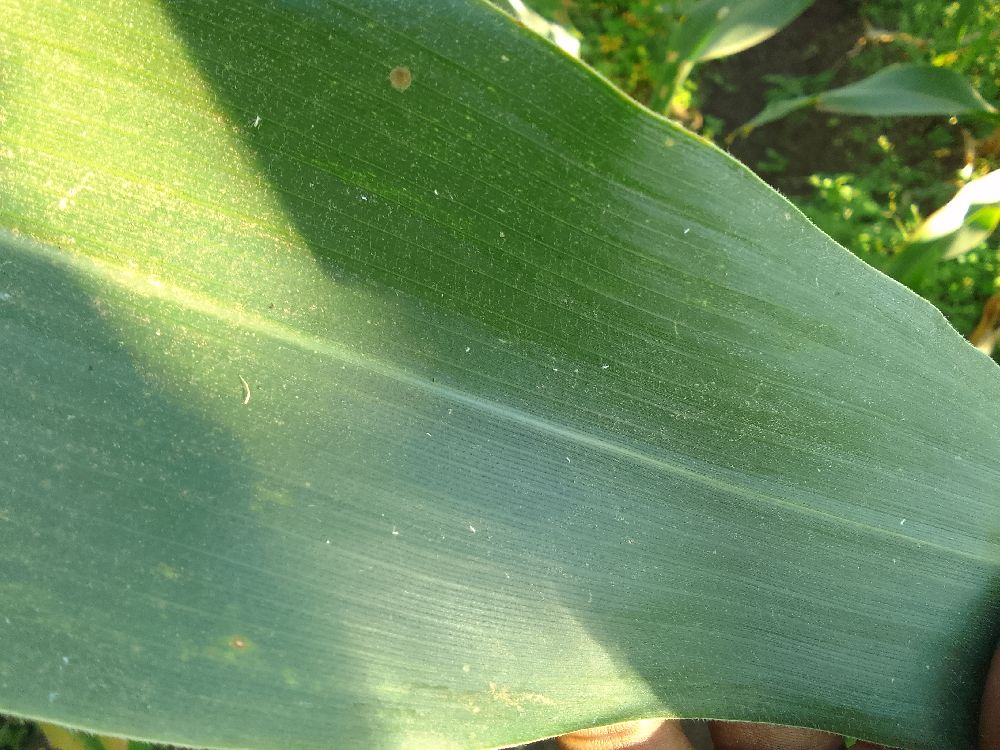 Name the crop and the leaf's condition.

maize, healthy
